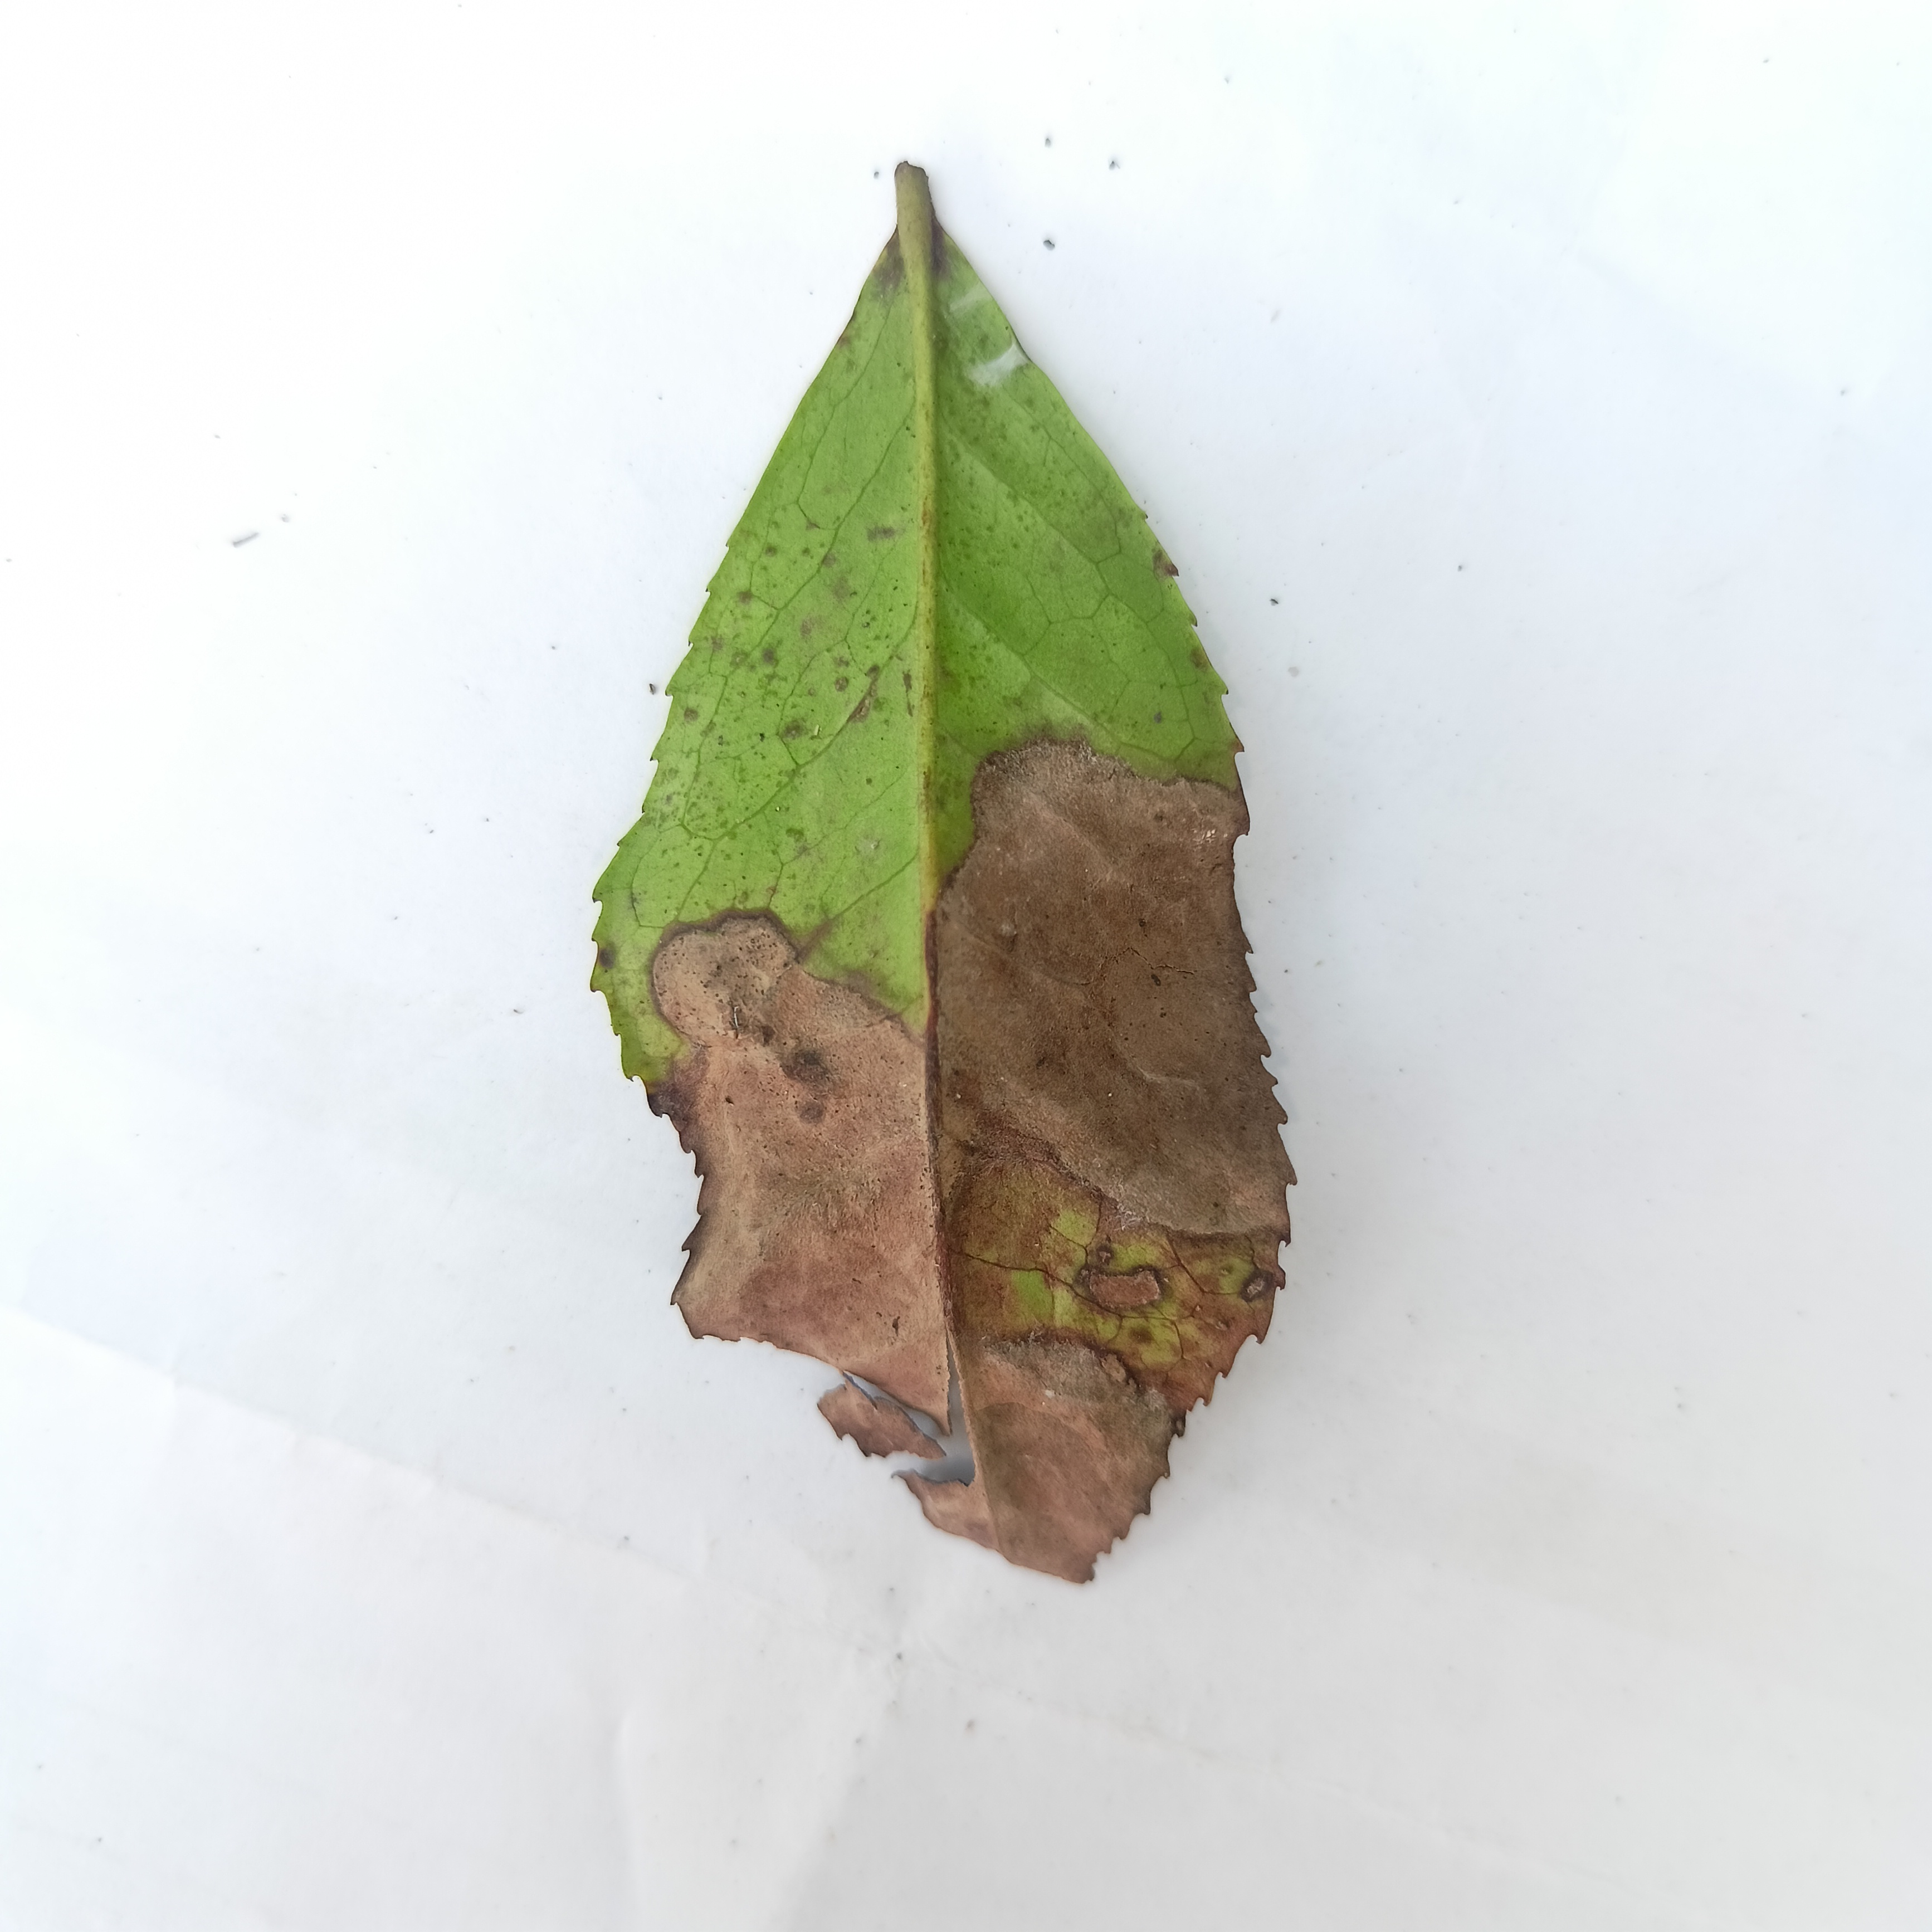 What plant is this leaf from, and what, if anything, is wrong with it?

tea, brown blight
